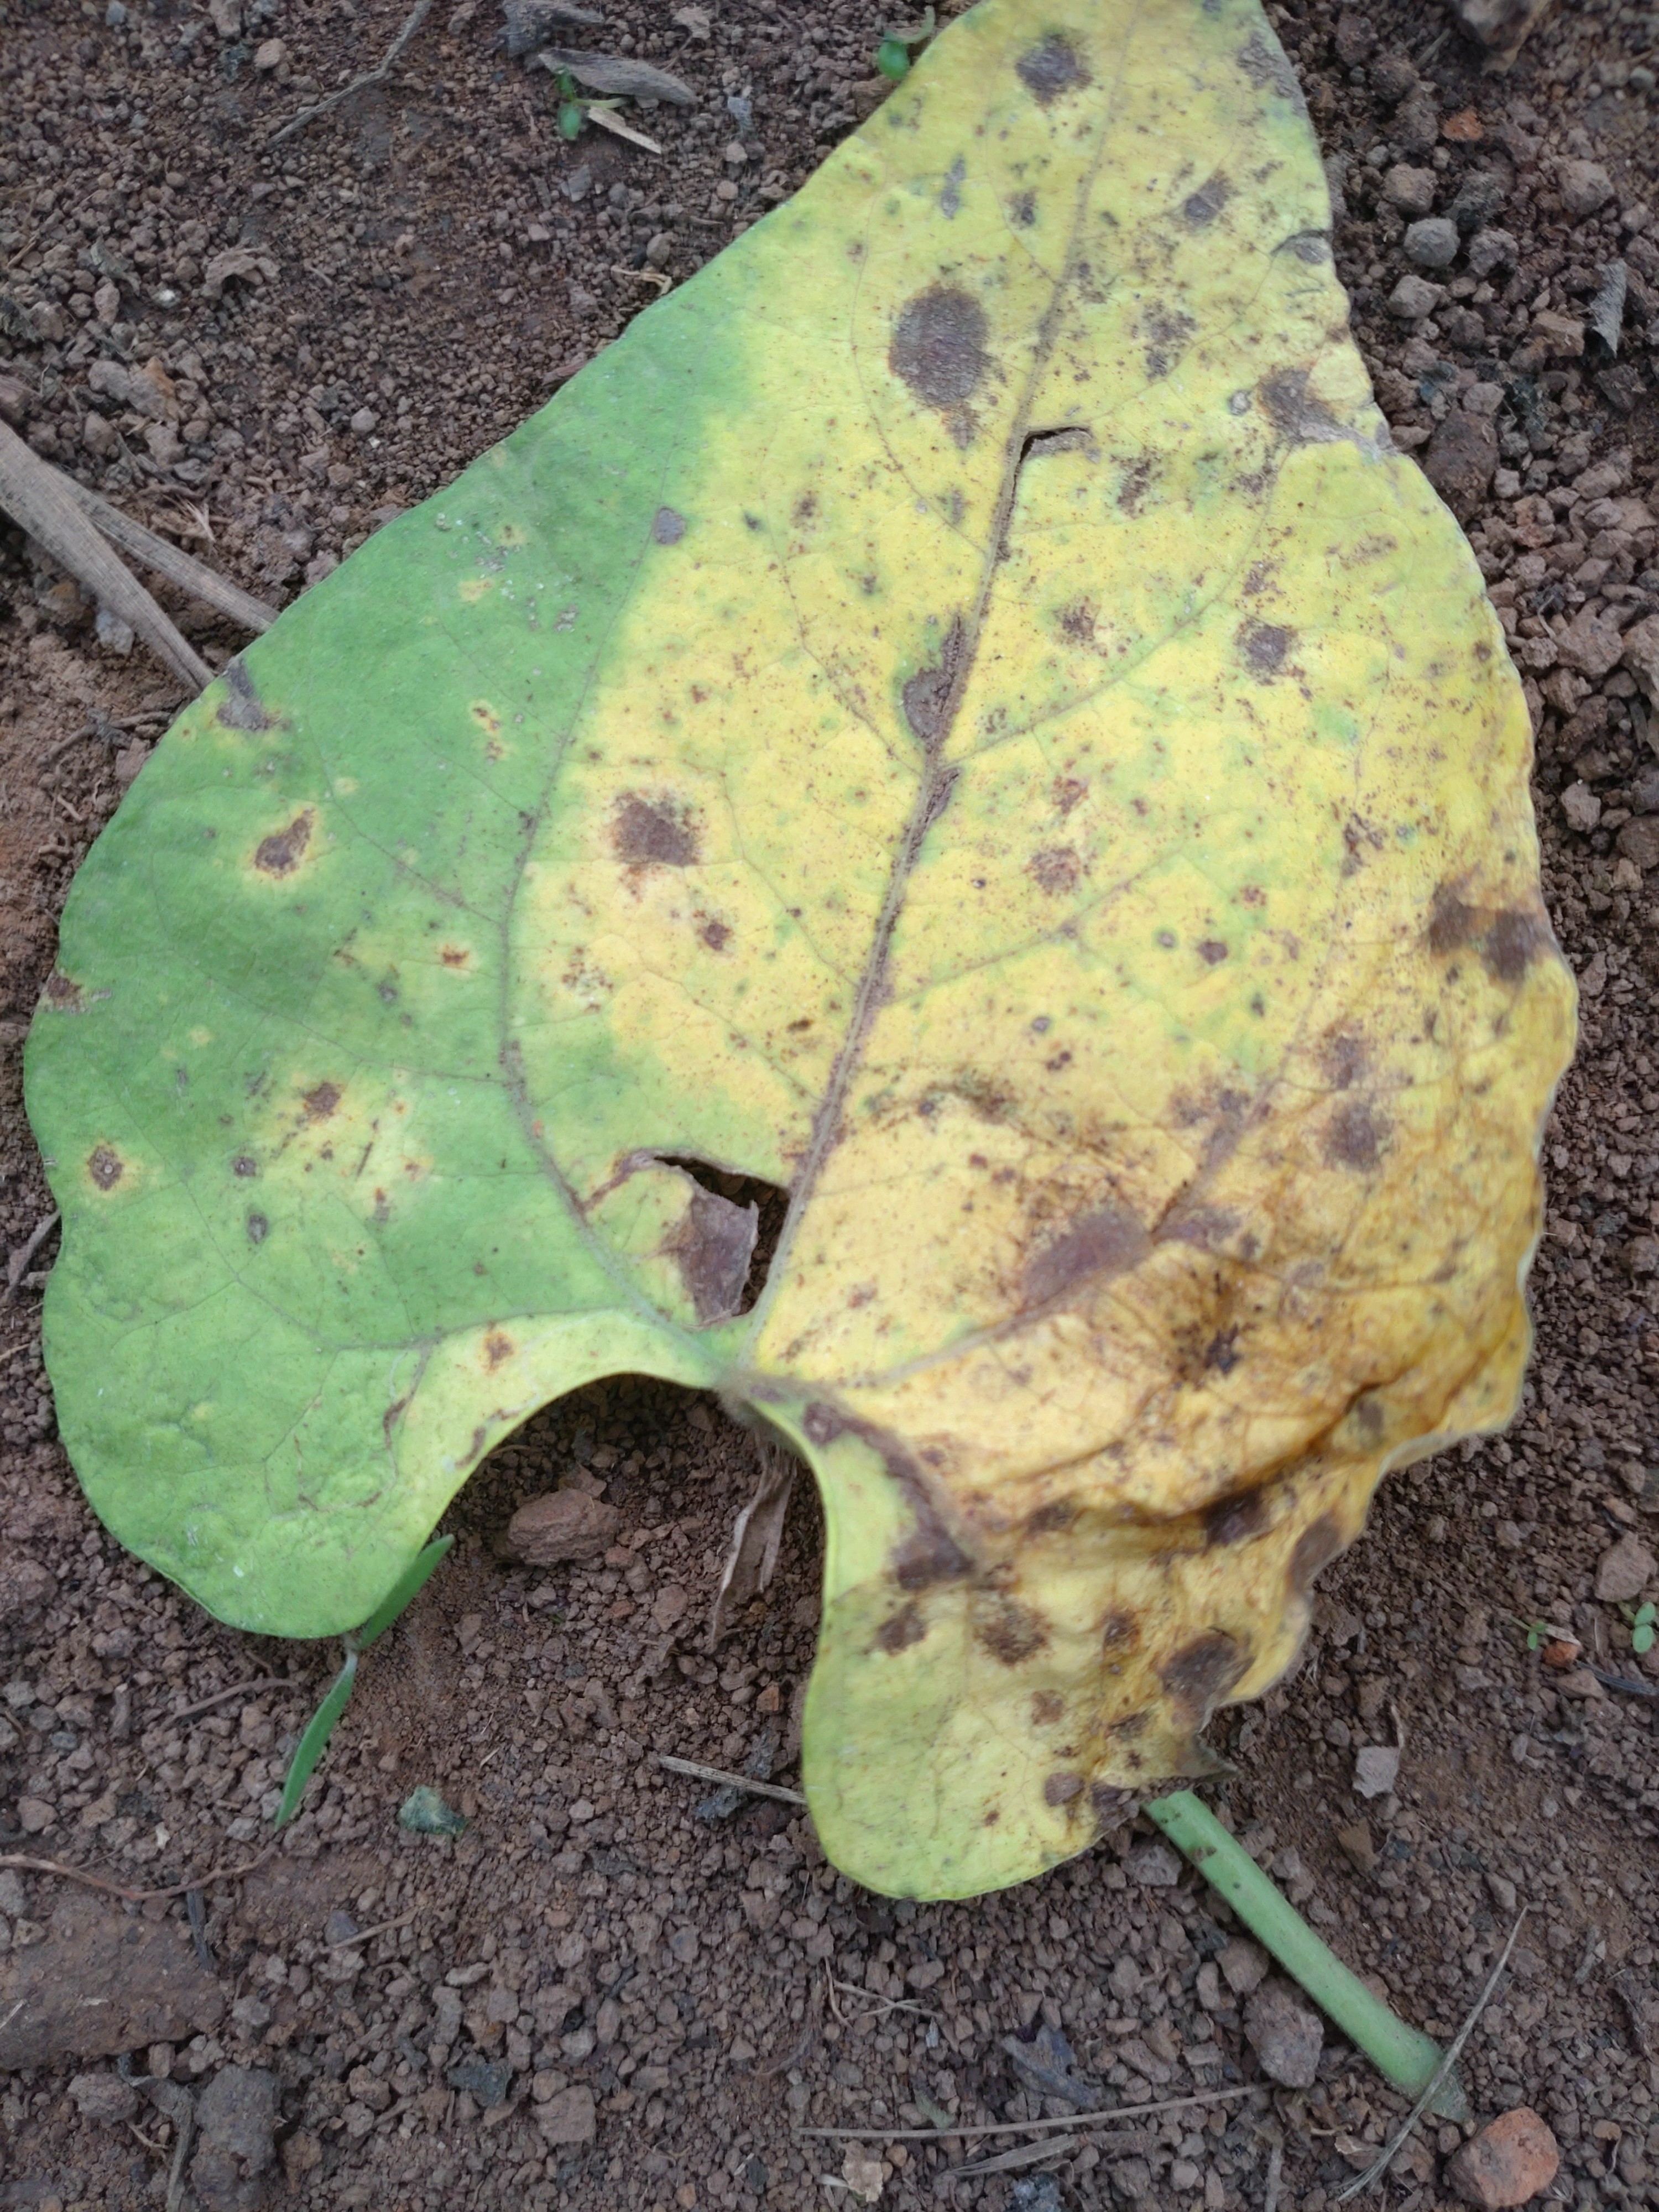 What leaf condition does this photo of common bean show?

anthracnose
